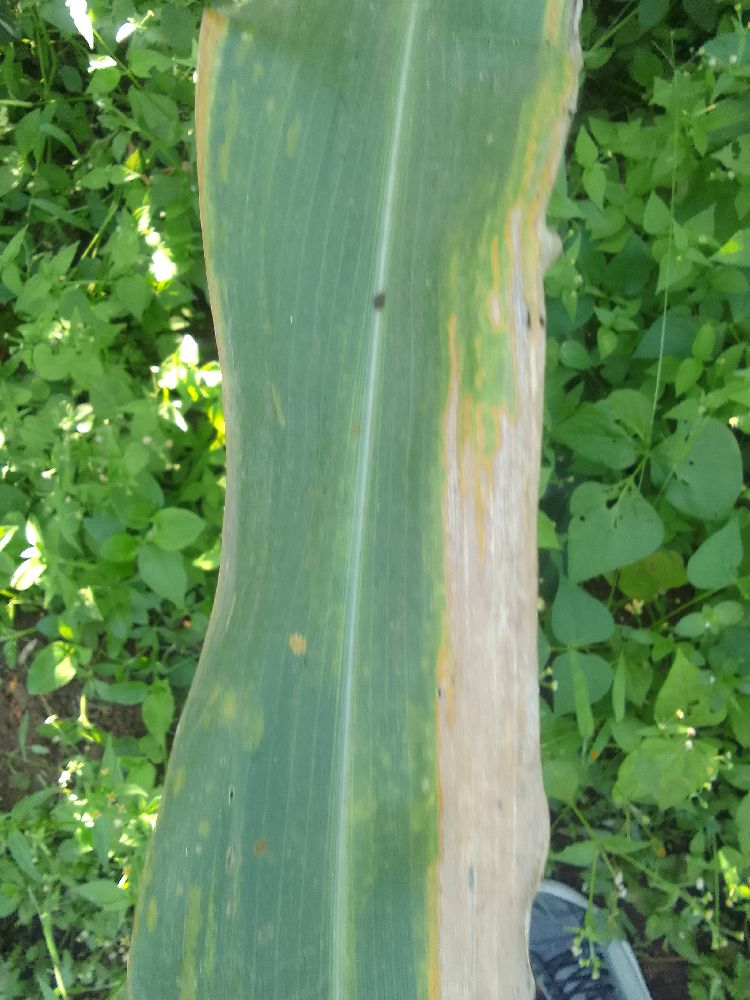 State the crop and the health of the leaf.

maize, maize lethal necrosis
